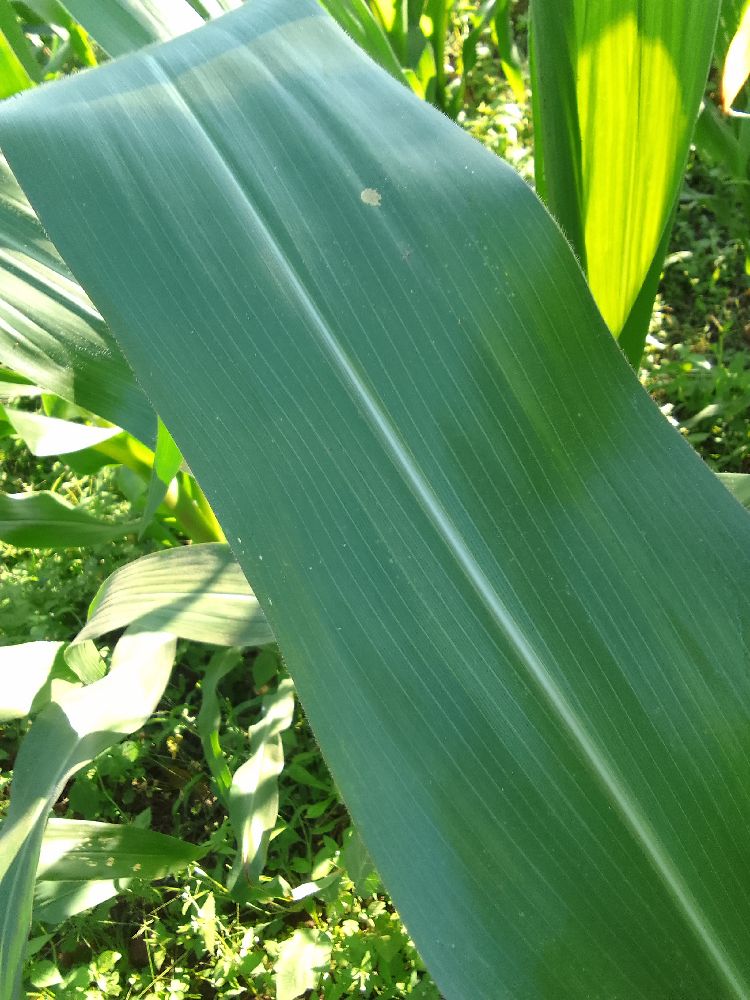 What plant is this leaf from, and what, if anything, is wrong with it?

maize, healthy
